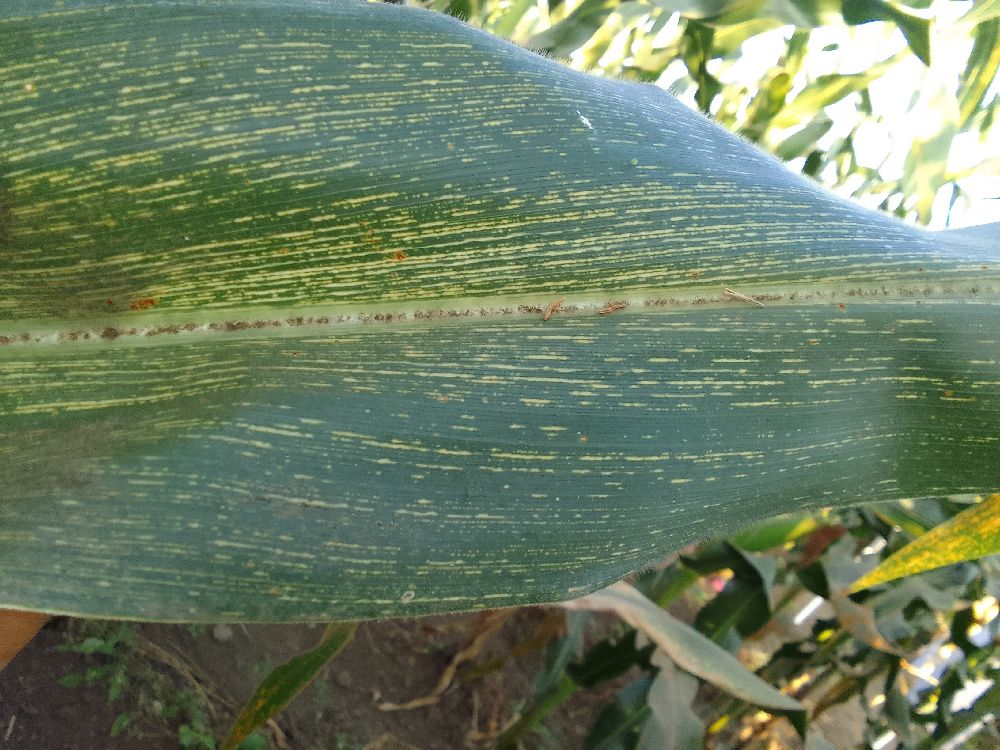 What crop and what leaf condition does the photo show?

maize, maize streak virus
